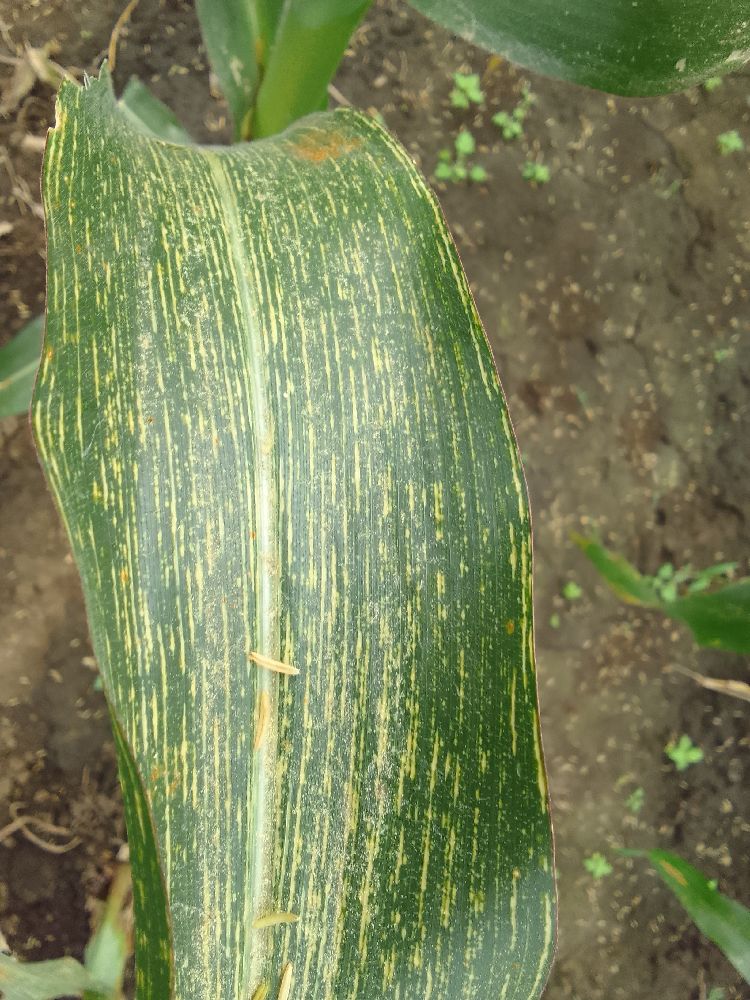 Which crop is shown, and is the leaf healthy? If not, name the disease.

maize, maize streak virus
